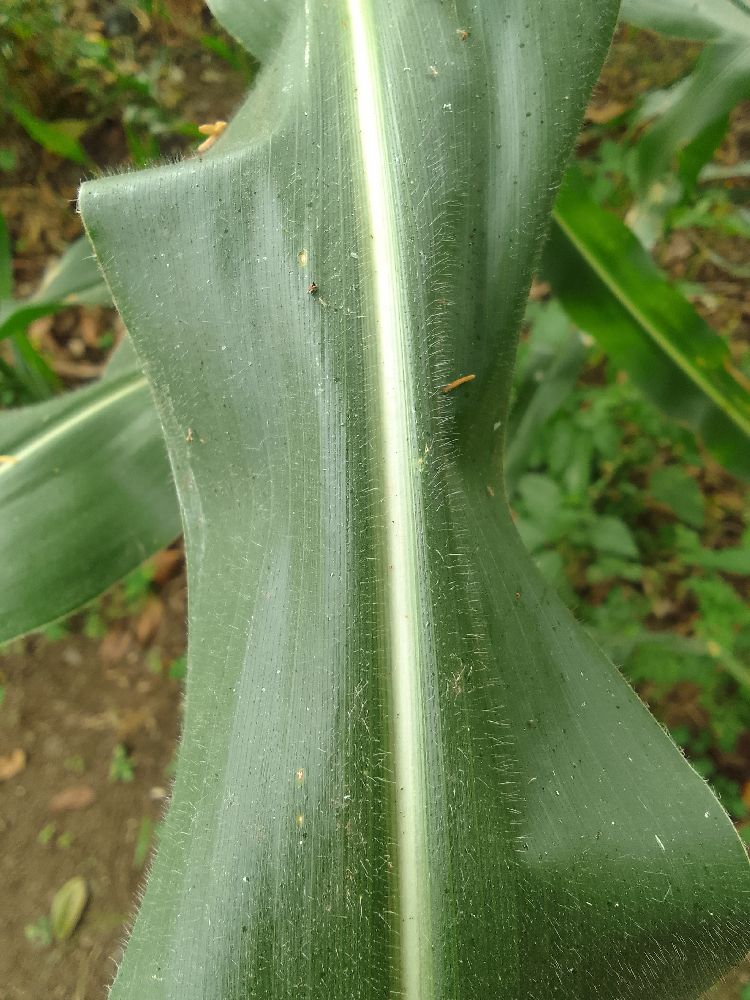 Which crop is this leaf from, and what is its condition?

maize, healthy
